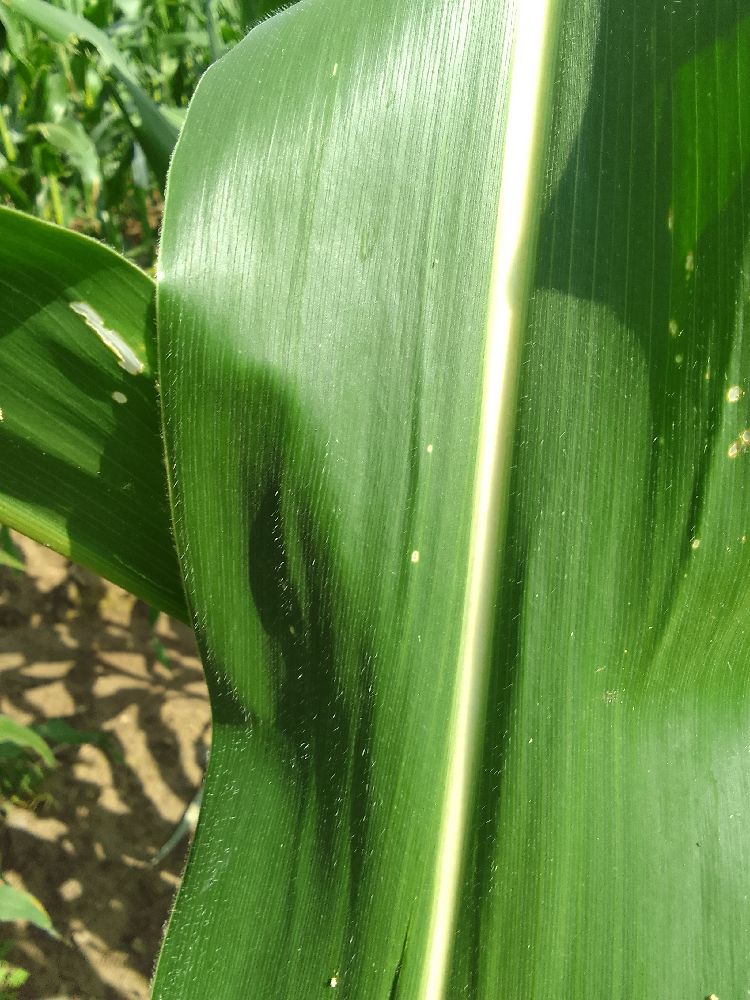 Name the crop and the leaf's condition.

maize, healthy
